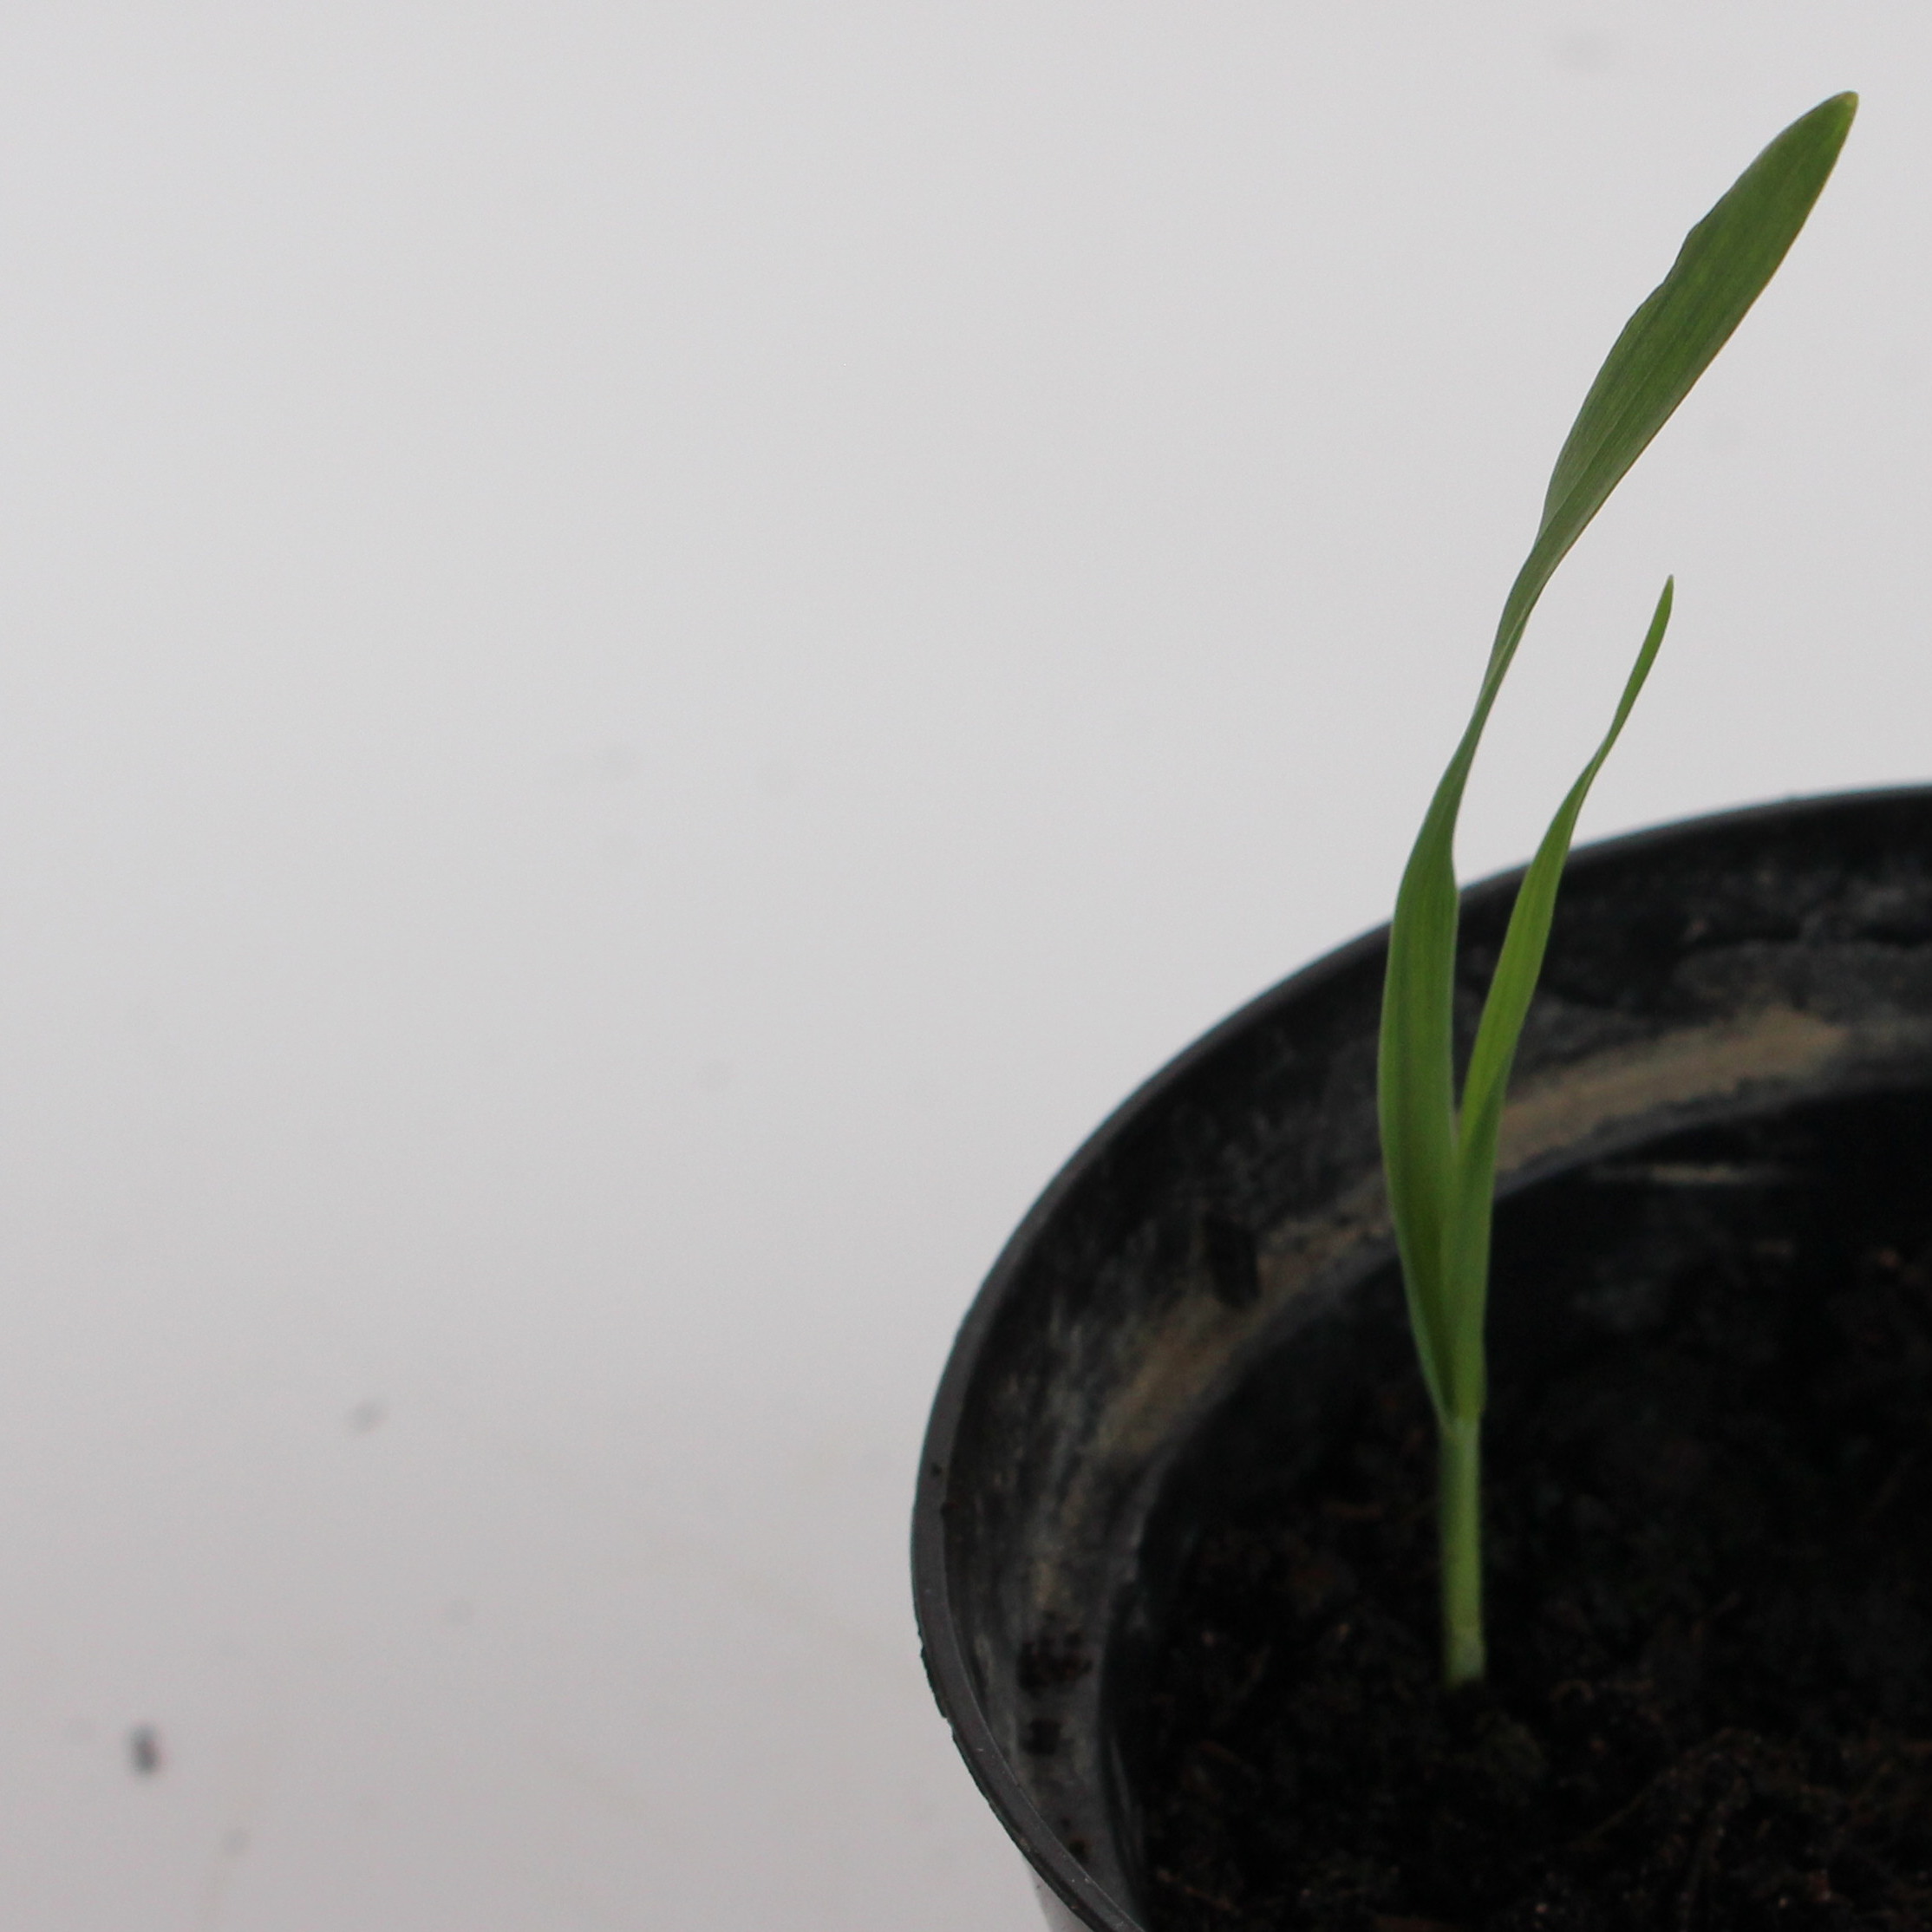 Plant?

Avena sterilis
